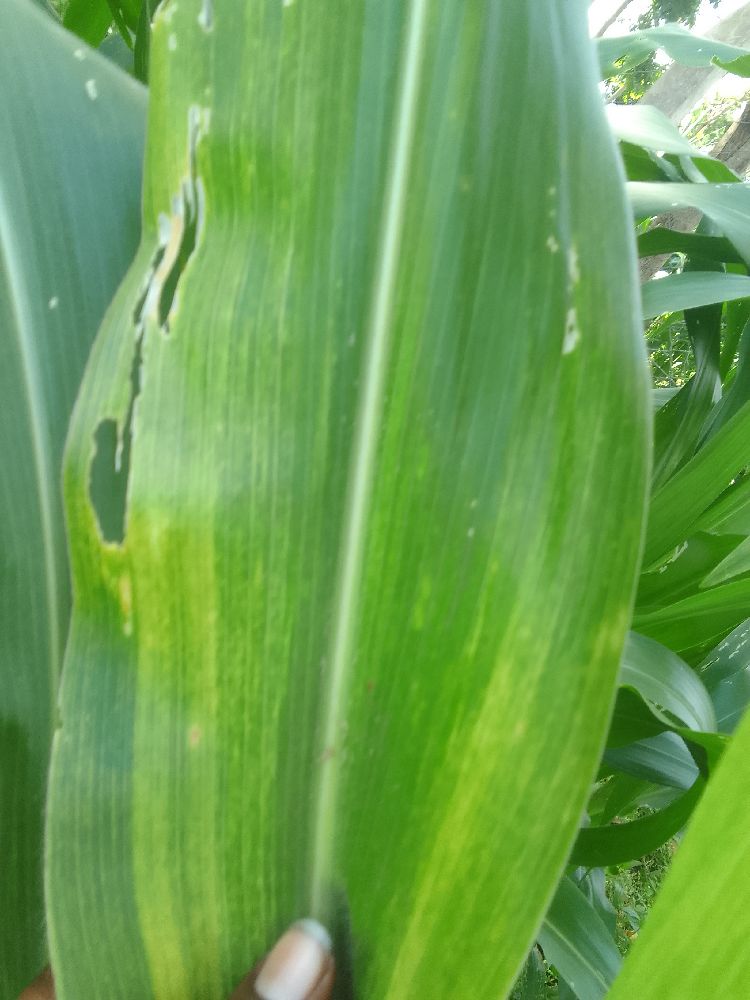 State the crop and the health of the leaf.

maize, maize lethal necrosis
